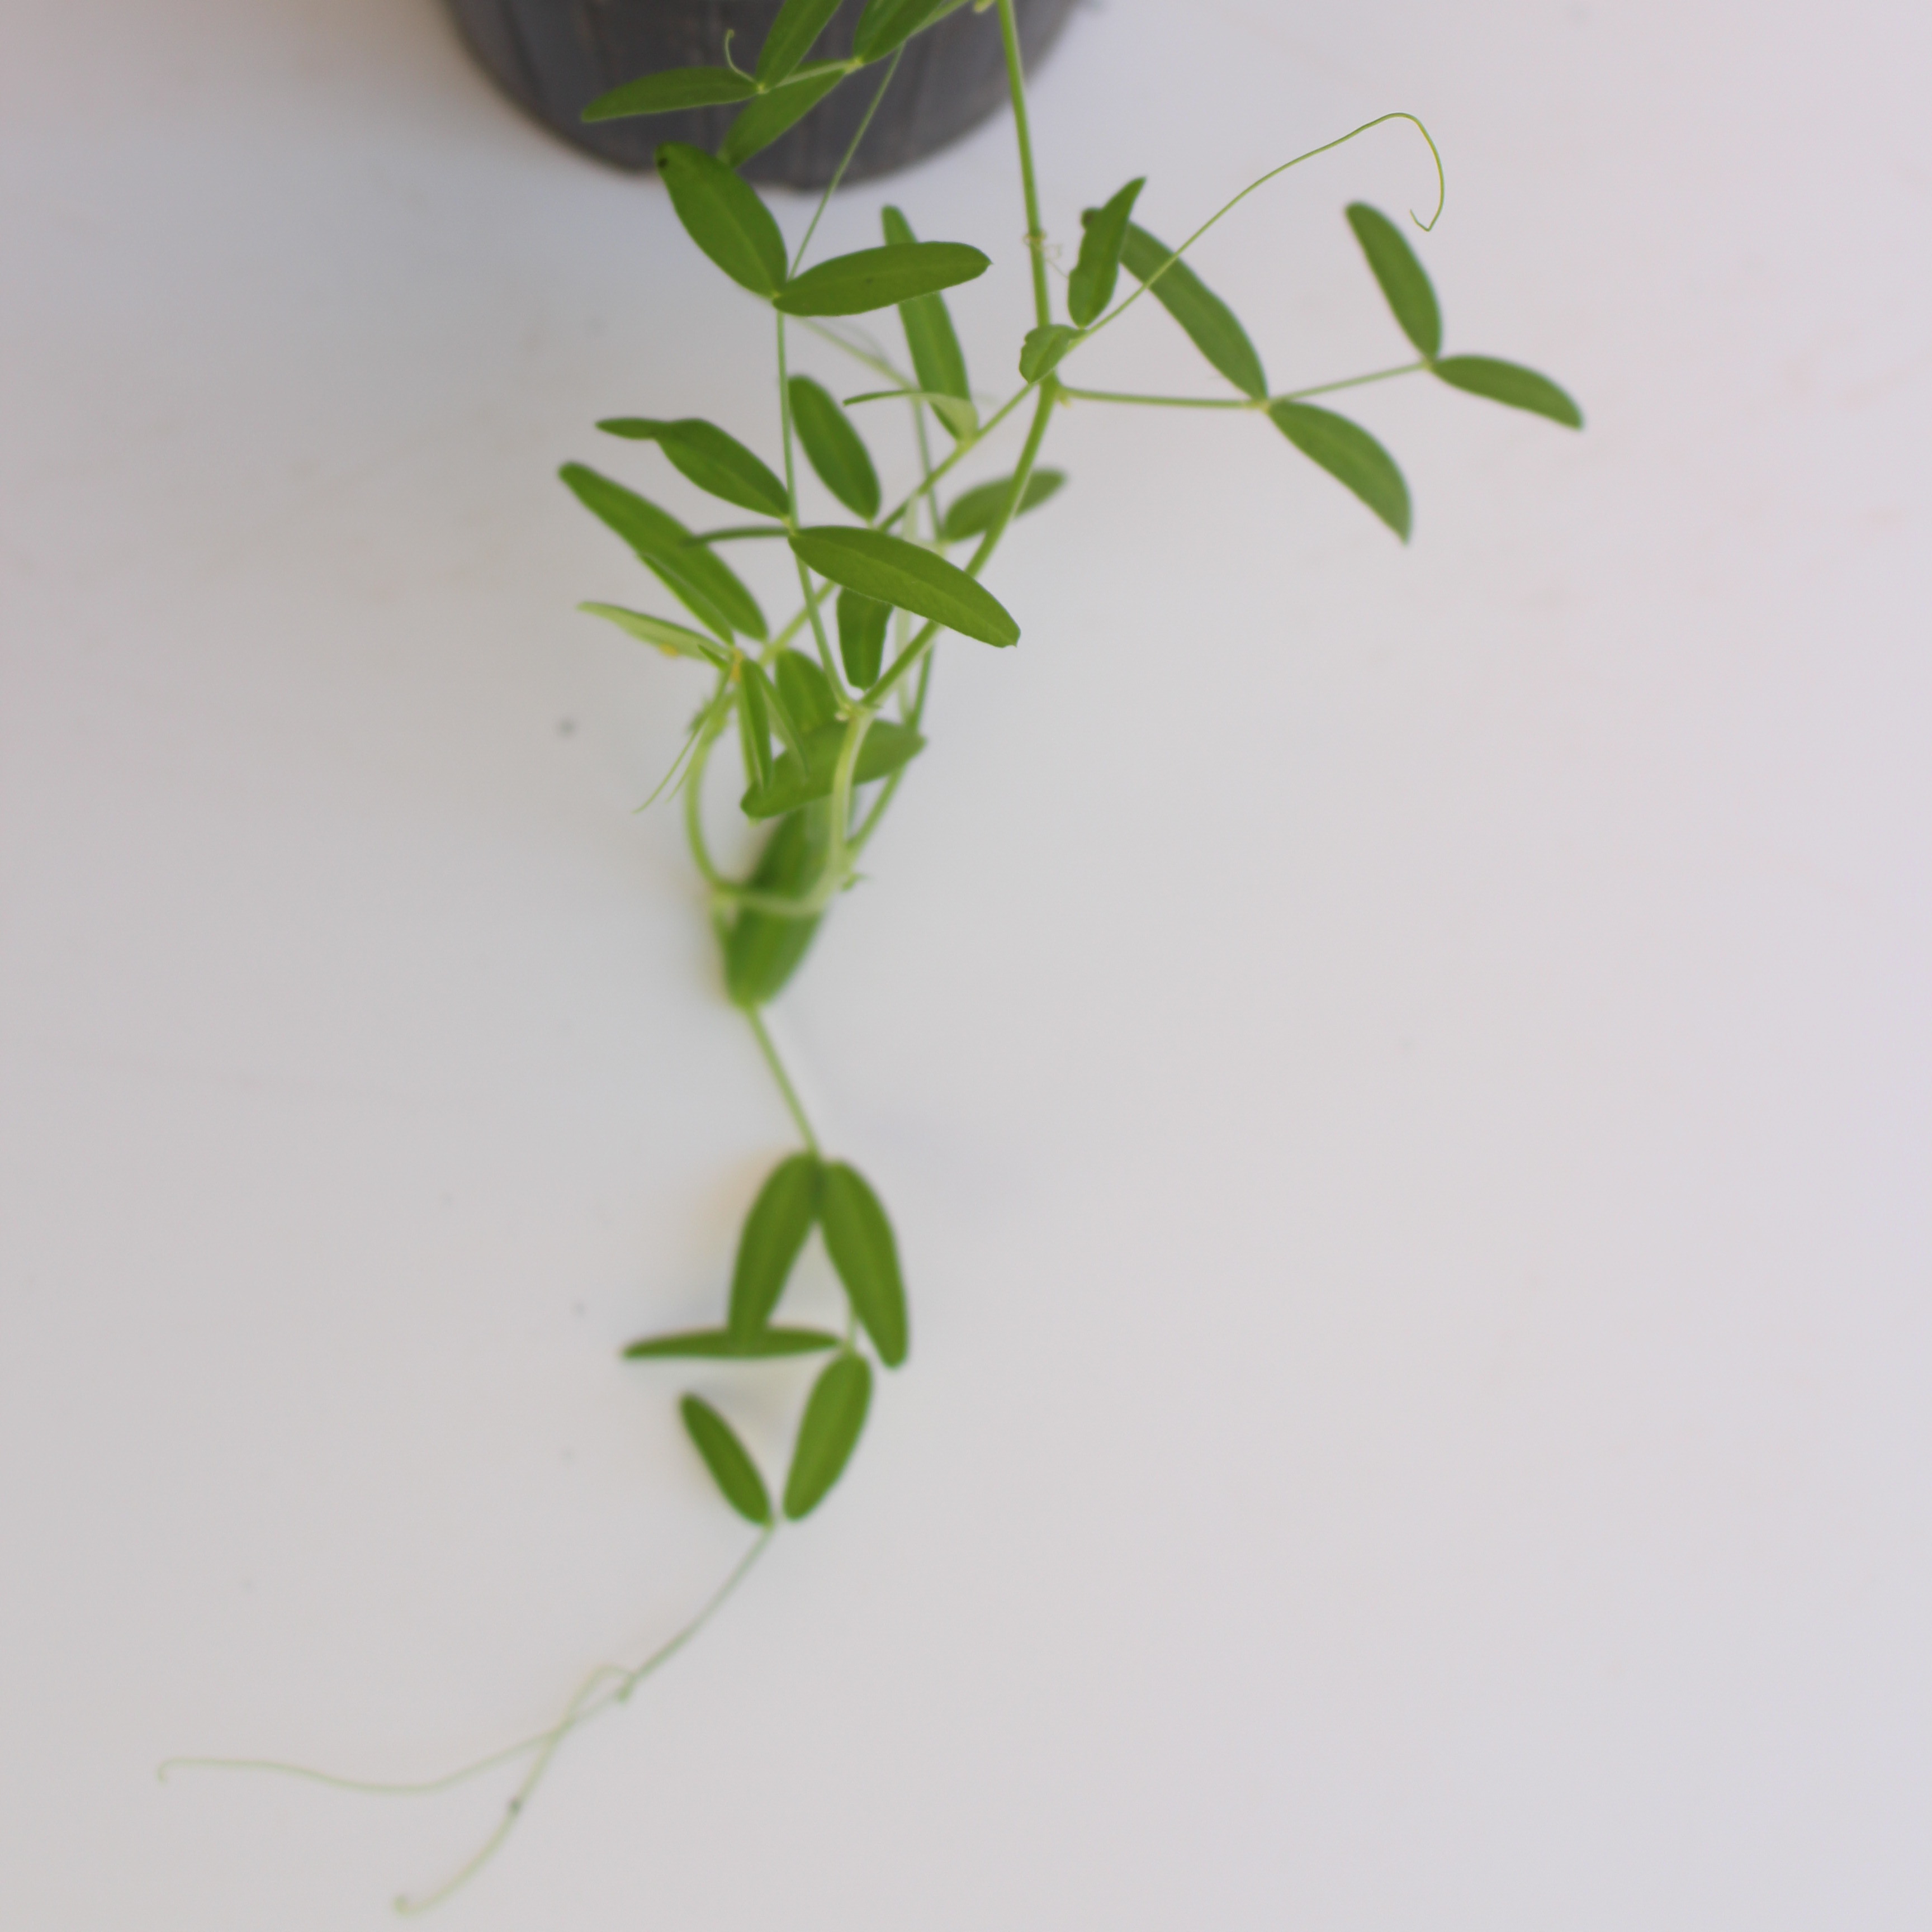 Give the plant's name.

Vicia sativa
